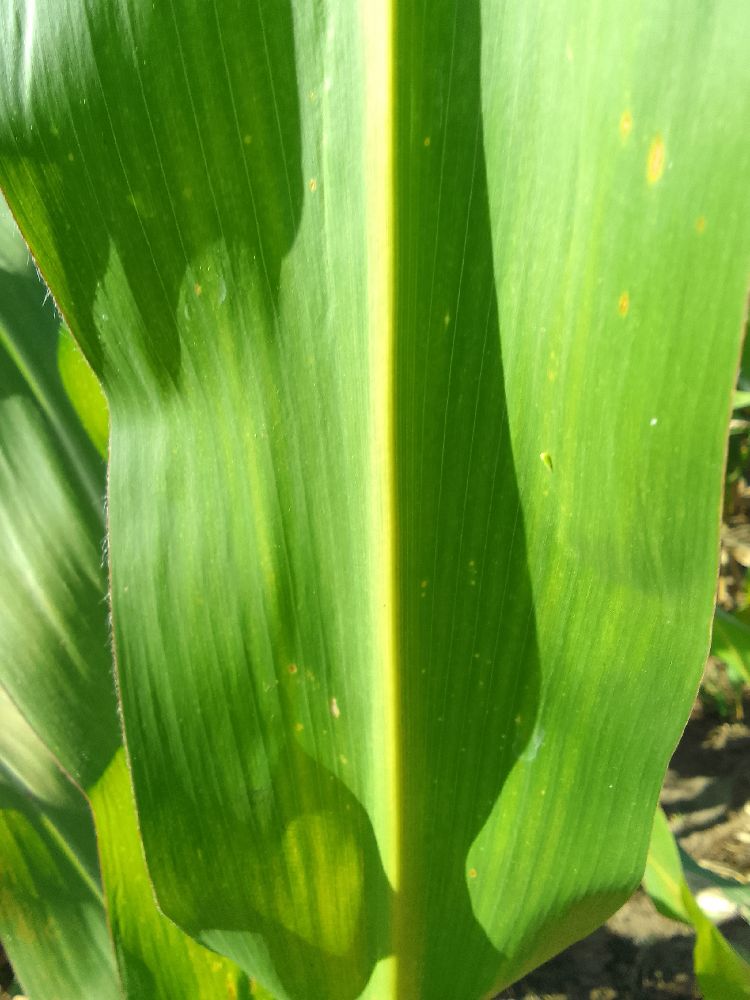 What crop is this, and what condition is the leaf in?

maize, healthy
